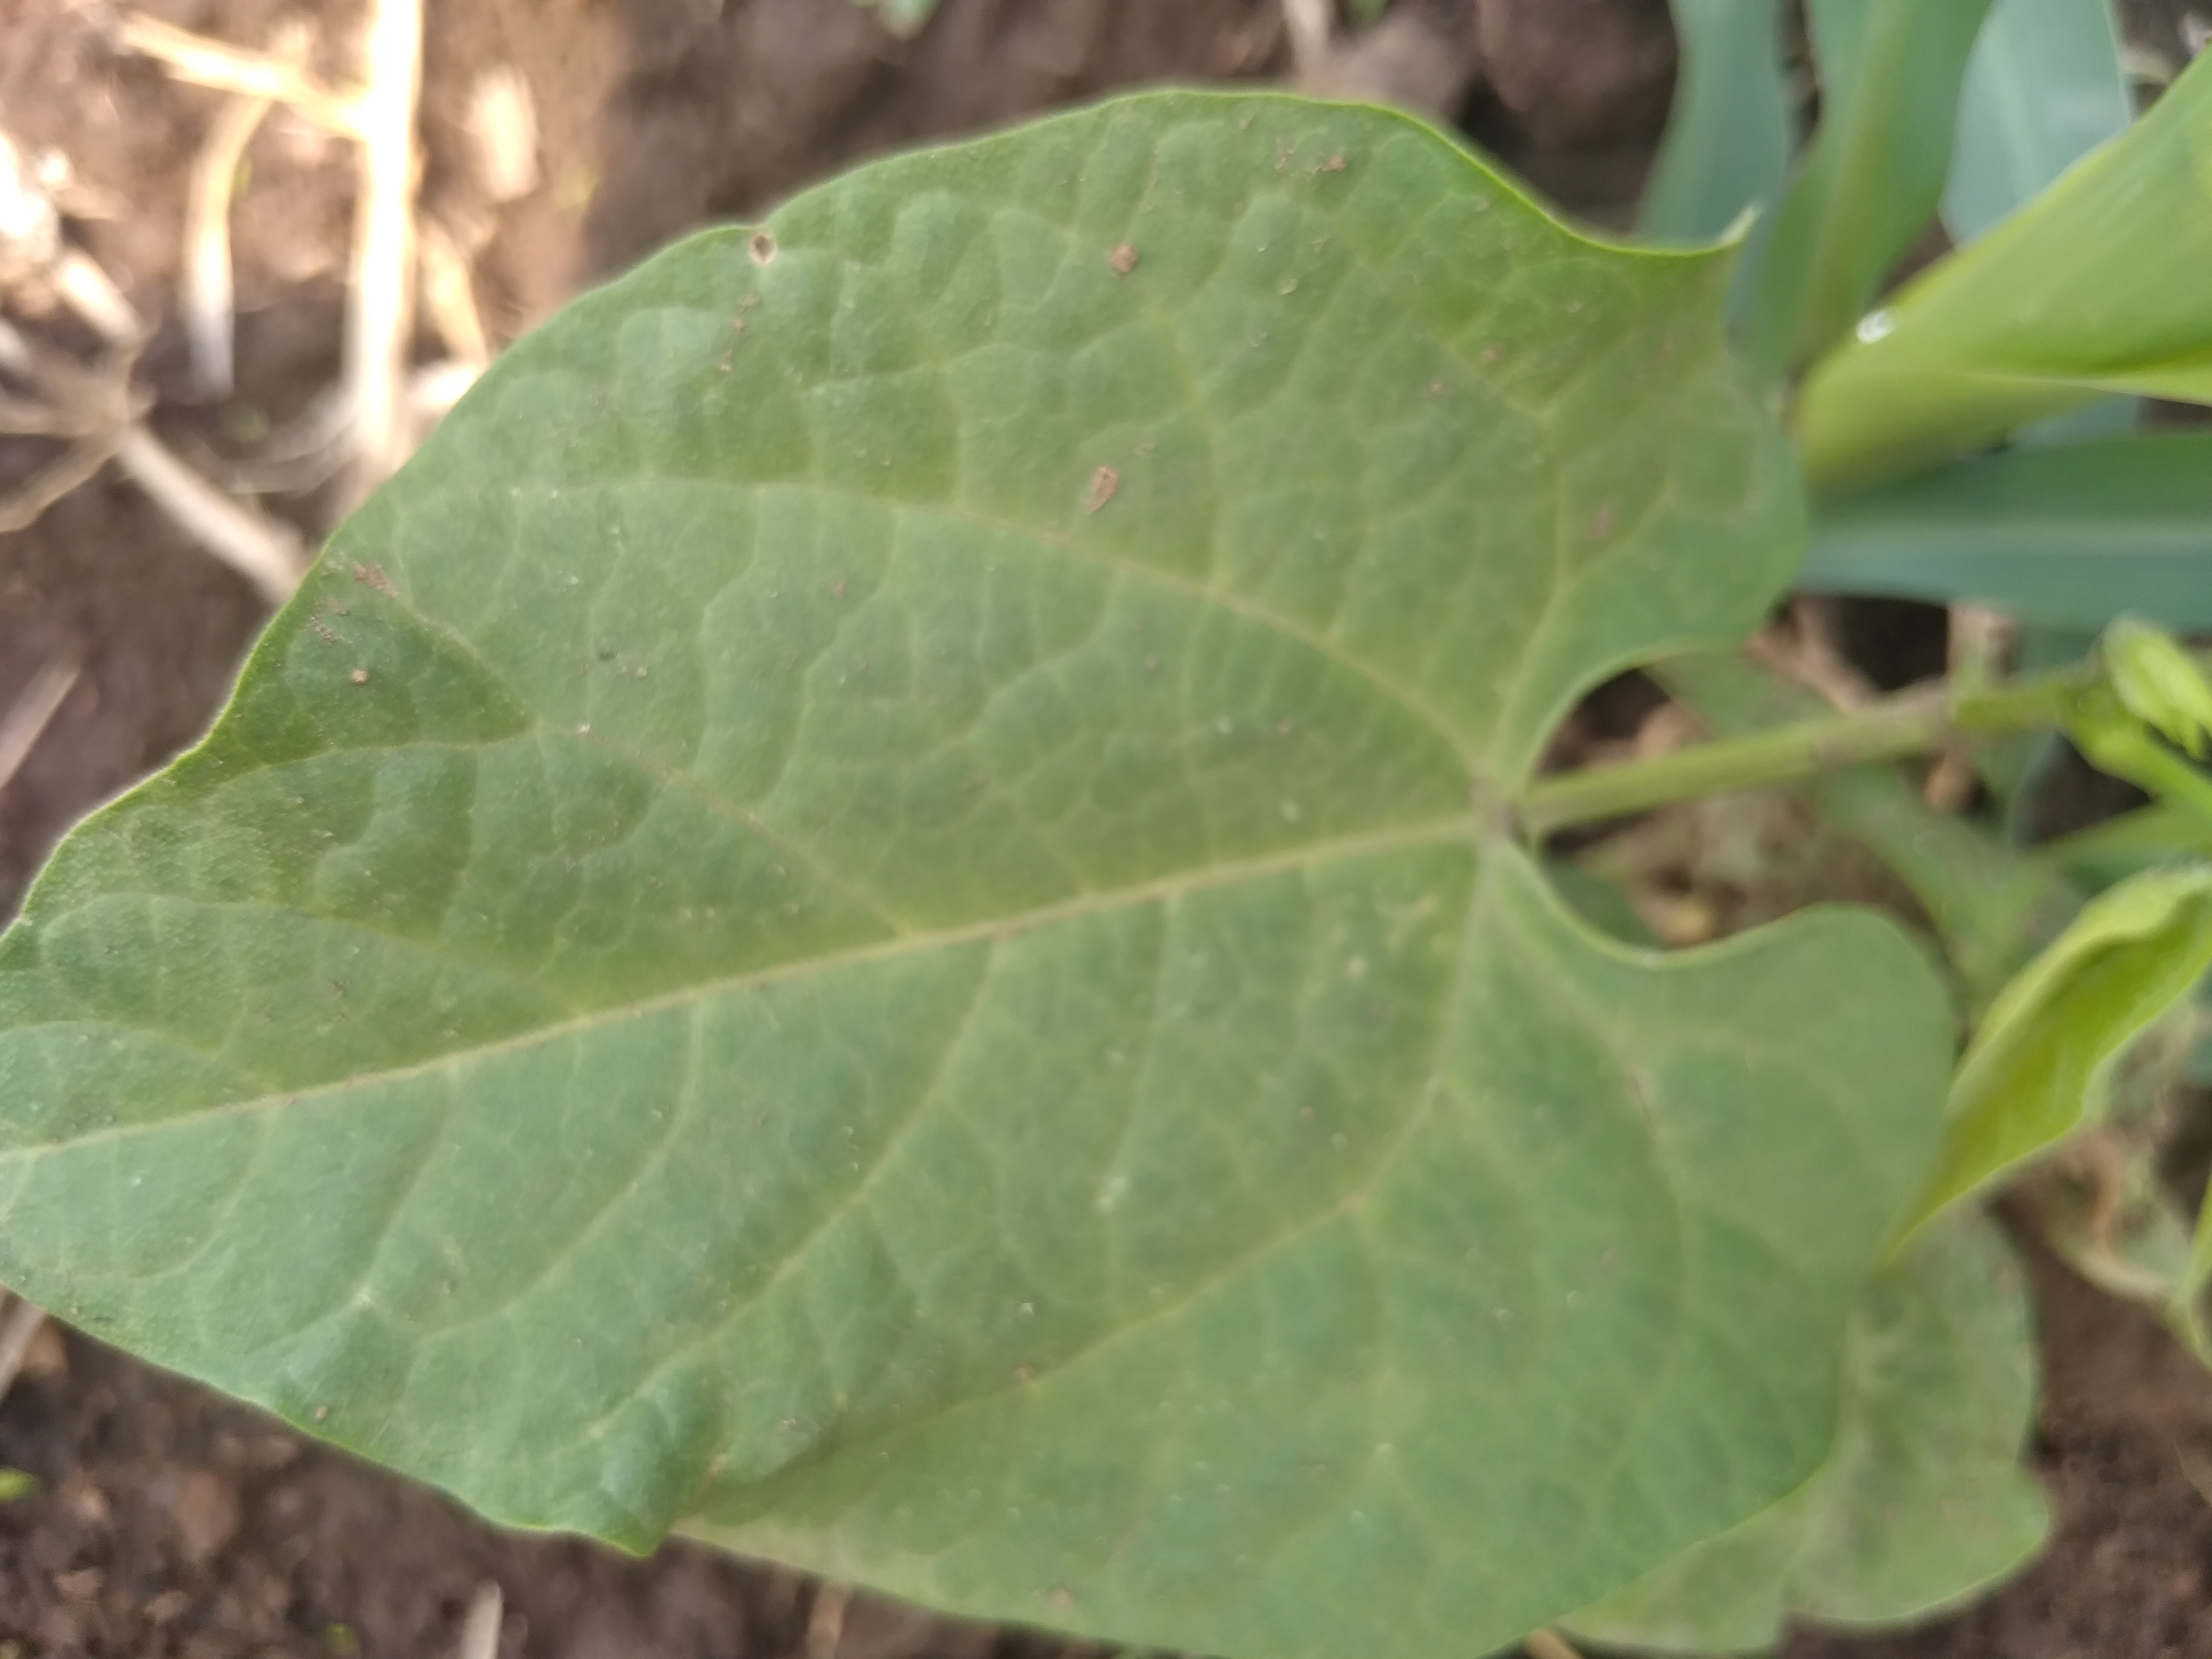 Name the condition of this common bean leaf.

healthy
